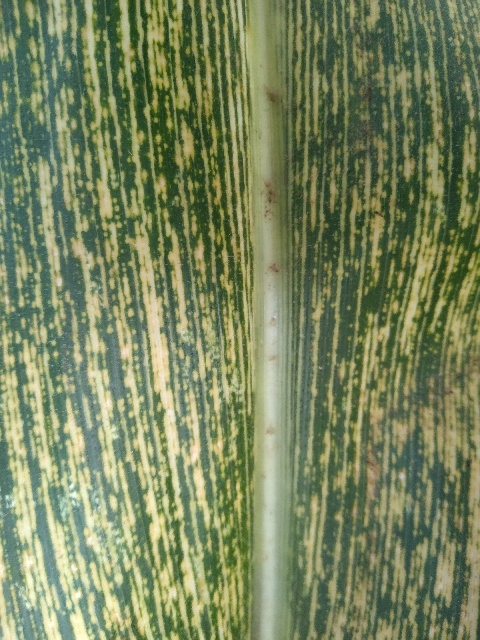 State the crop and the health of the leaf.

maize, maize streak virus
